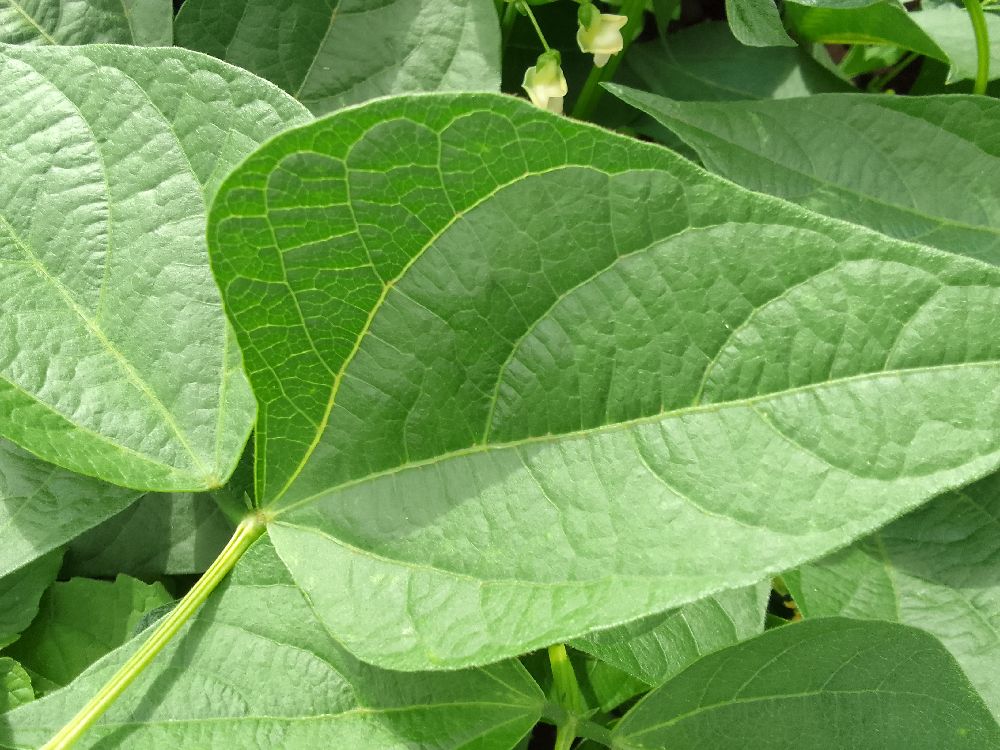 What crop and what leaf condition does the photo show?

common bean, healthy
